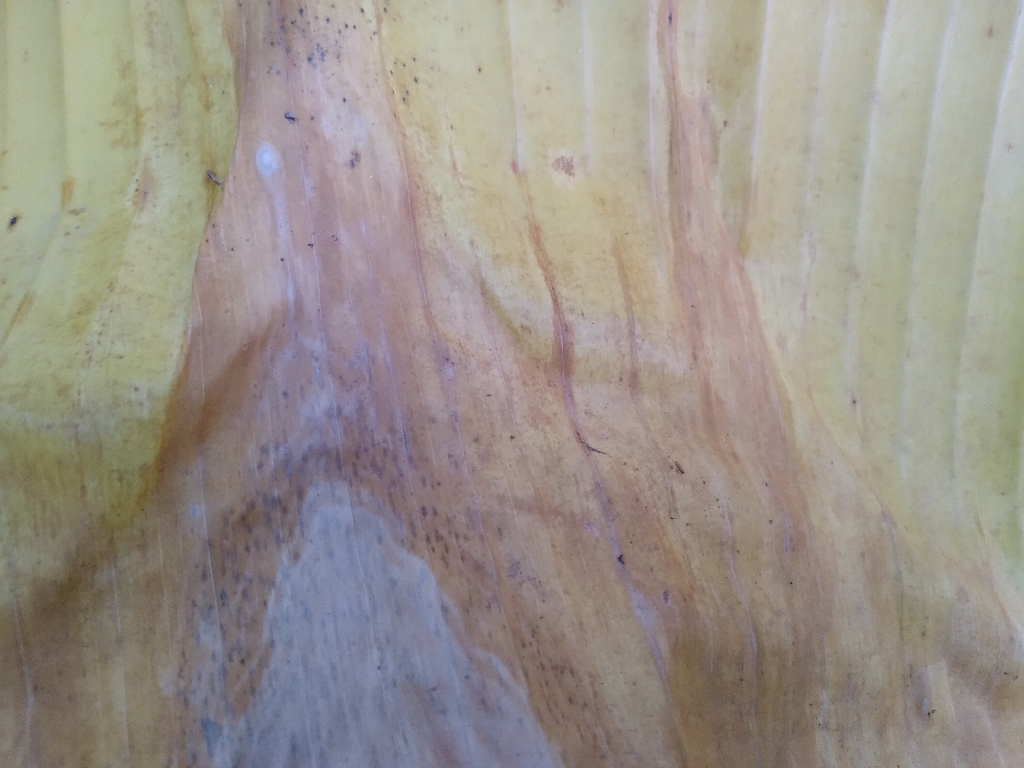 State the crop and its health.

banana, fusarium wilt race 1
